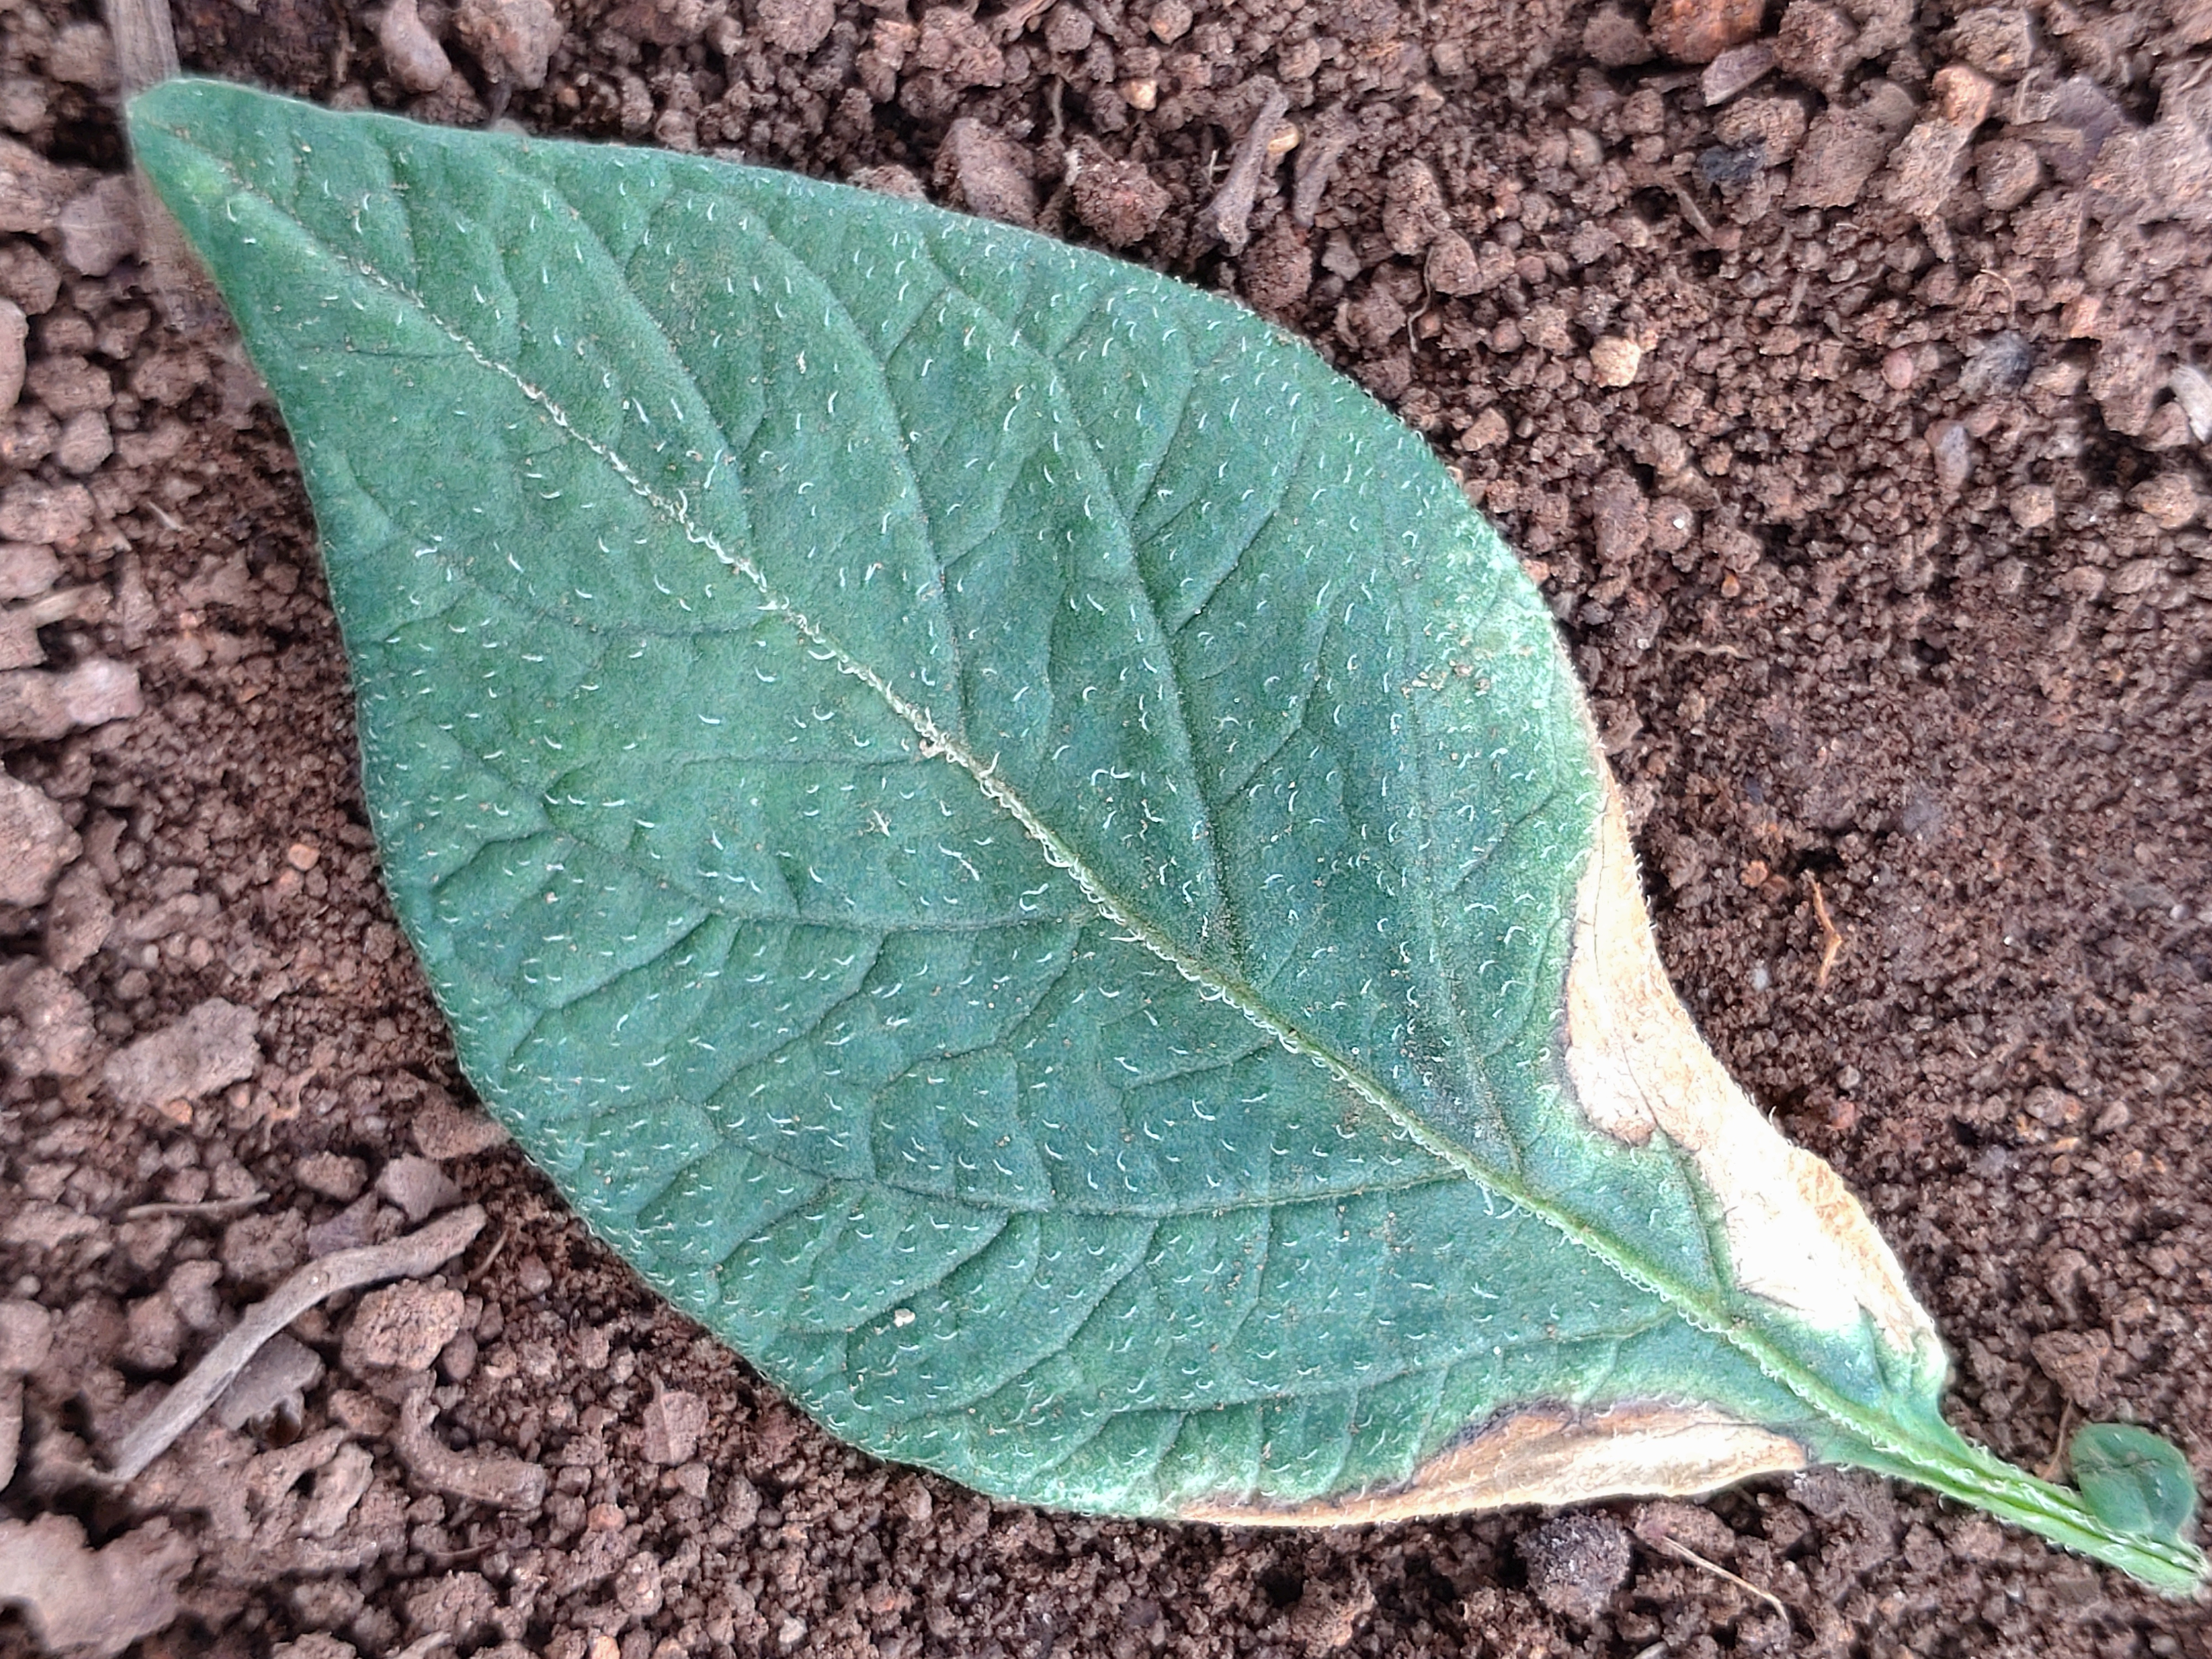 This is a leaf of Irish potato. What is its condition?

early blight
